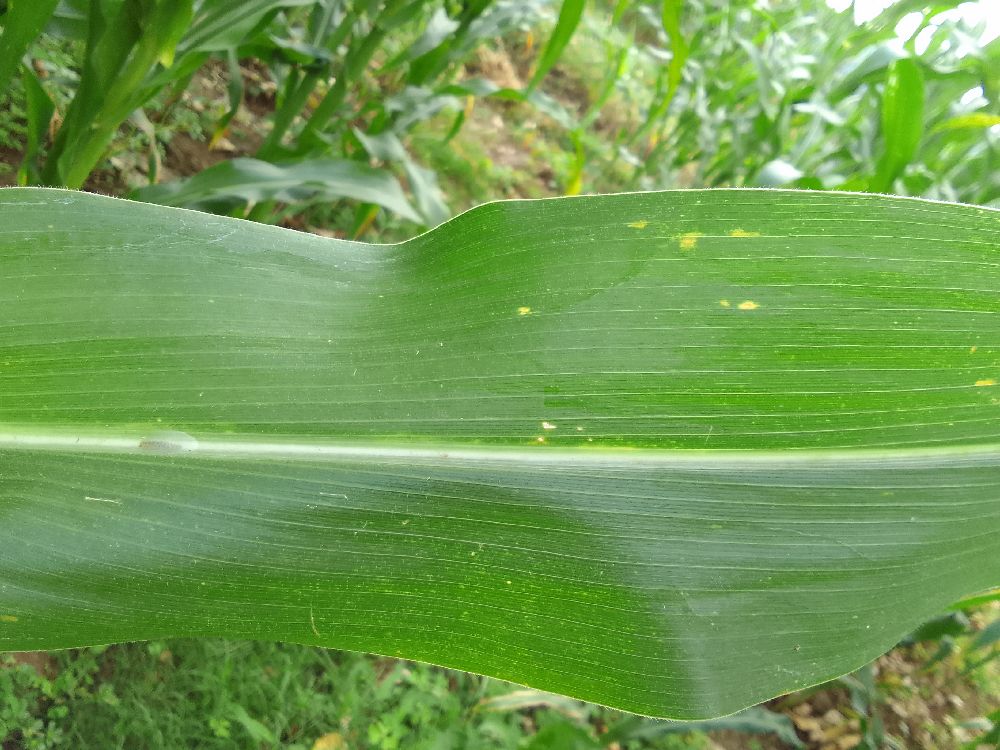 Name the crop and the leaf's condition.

maize, healthy
